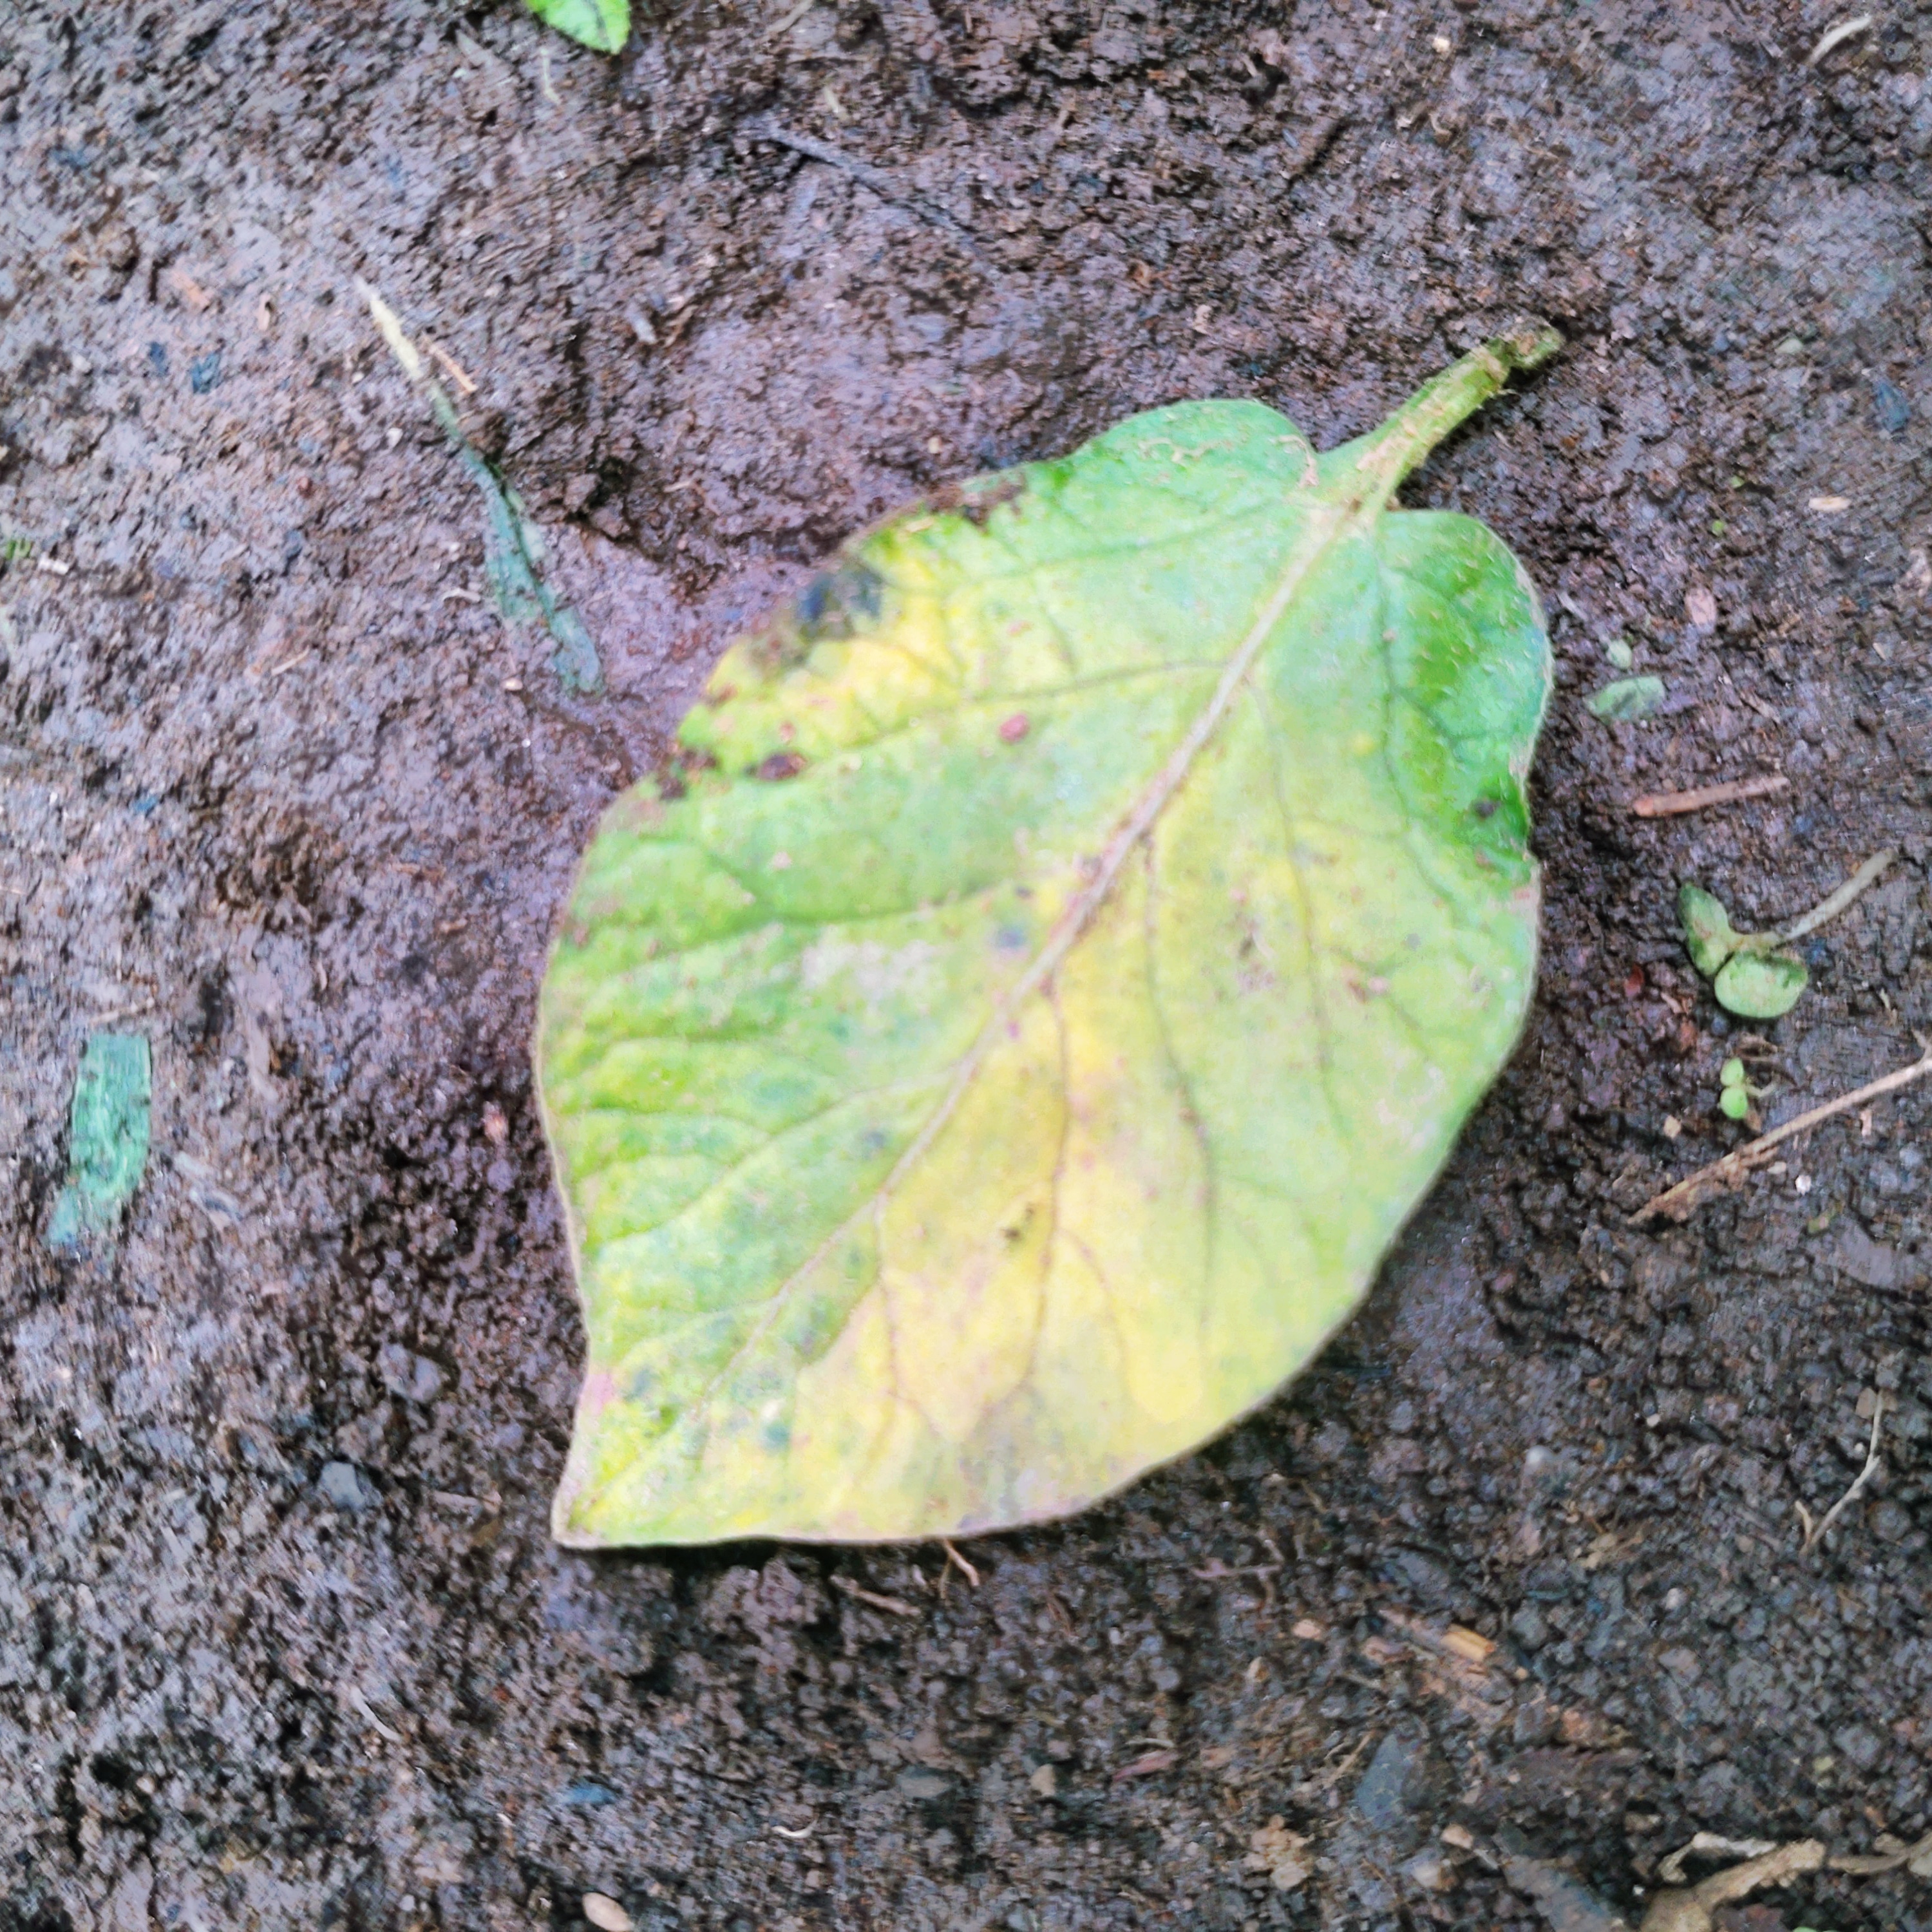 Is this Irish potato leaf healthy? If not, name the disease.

late blight
